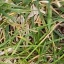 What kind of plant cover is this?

grass
